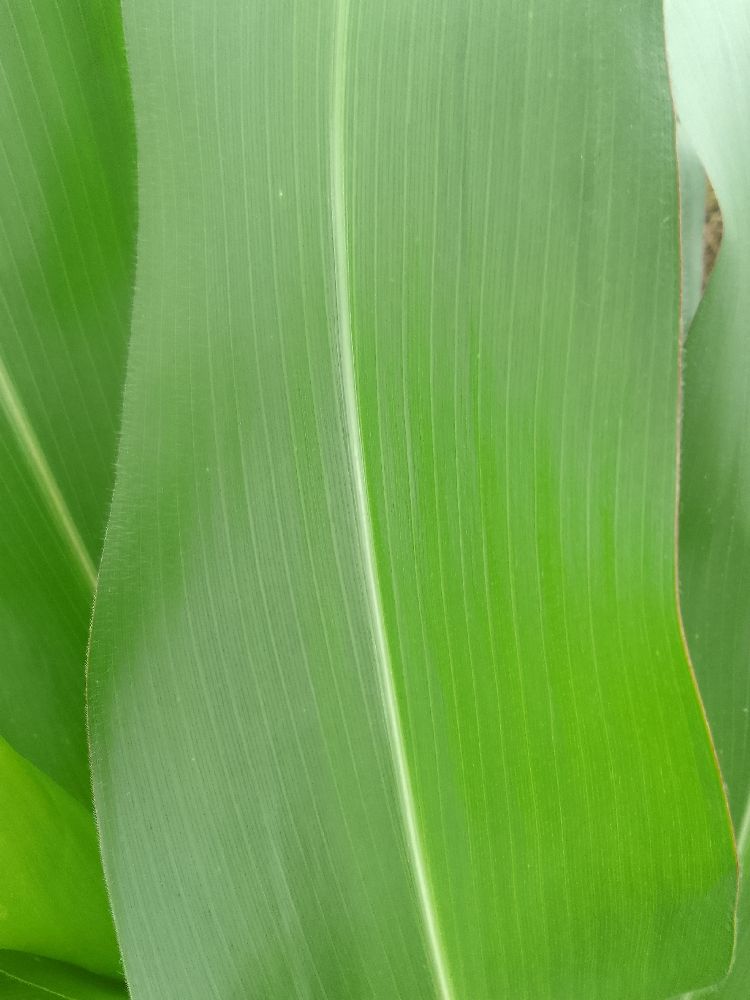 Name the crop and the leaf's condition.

maize, healthy
